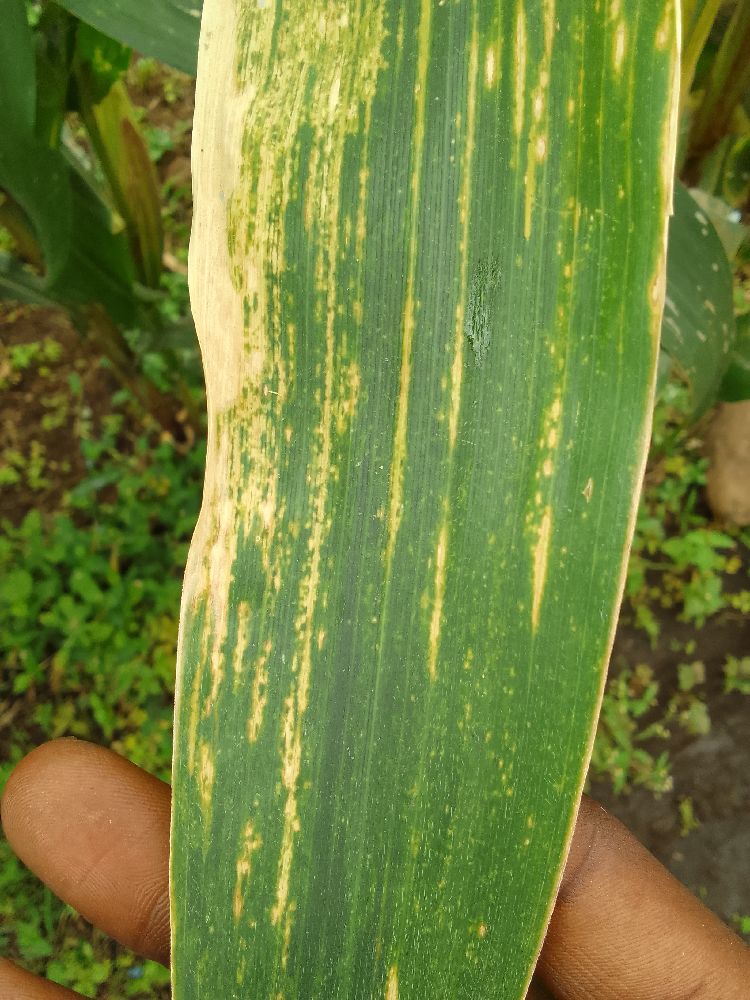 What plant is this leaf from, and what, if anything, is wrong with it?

maize, maize lethal necrosis
